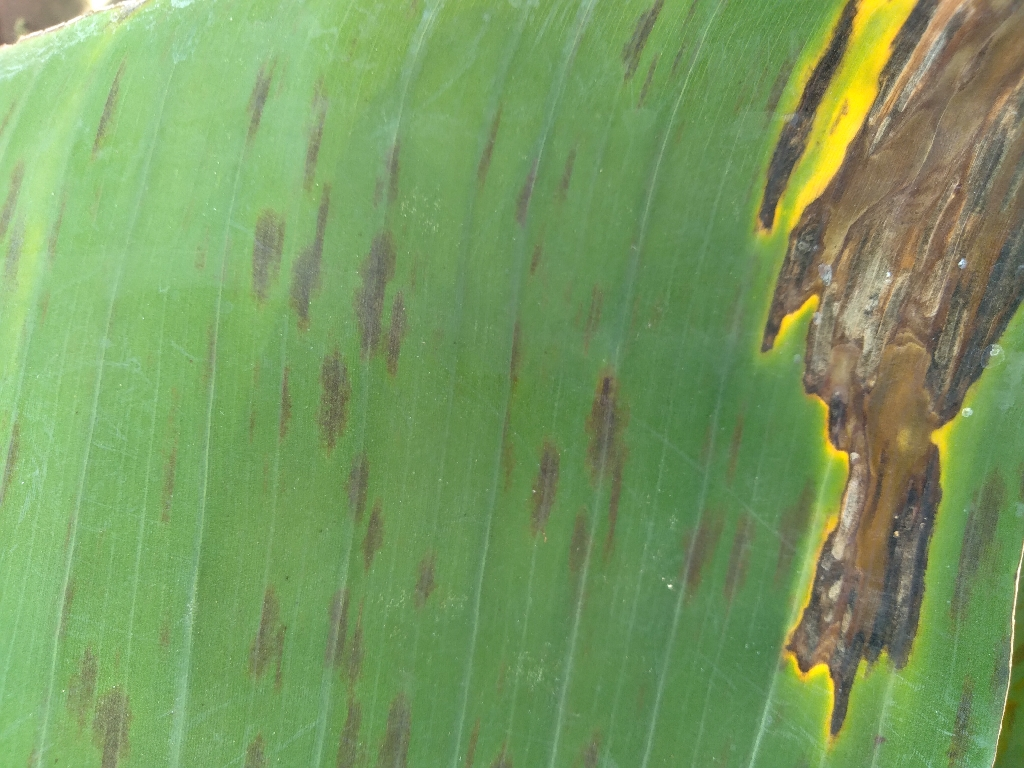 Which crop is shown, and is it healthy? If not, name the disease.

banana, black sigatoka
